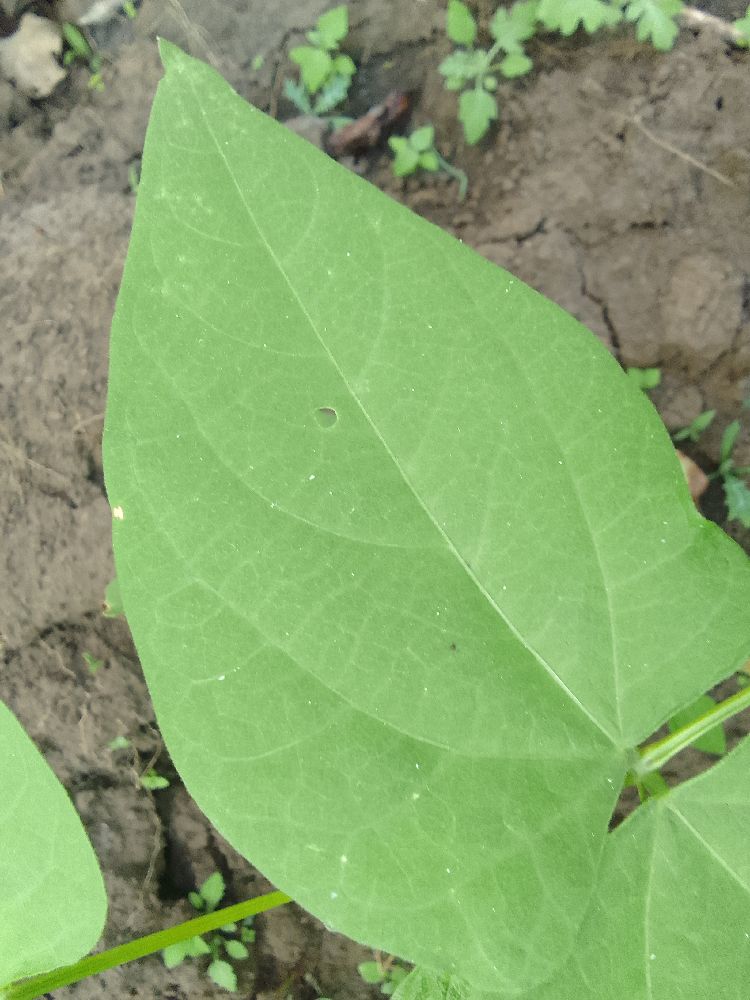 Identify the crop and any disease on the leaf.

common bean, healthy
